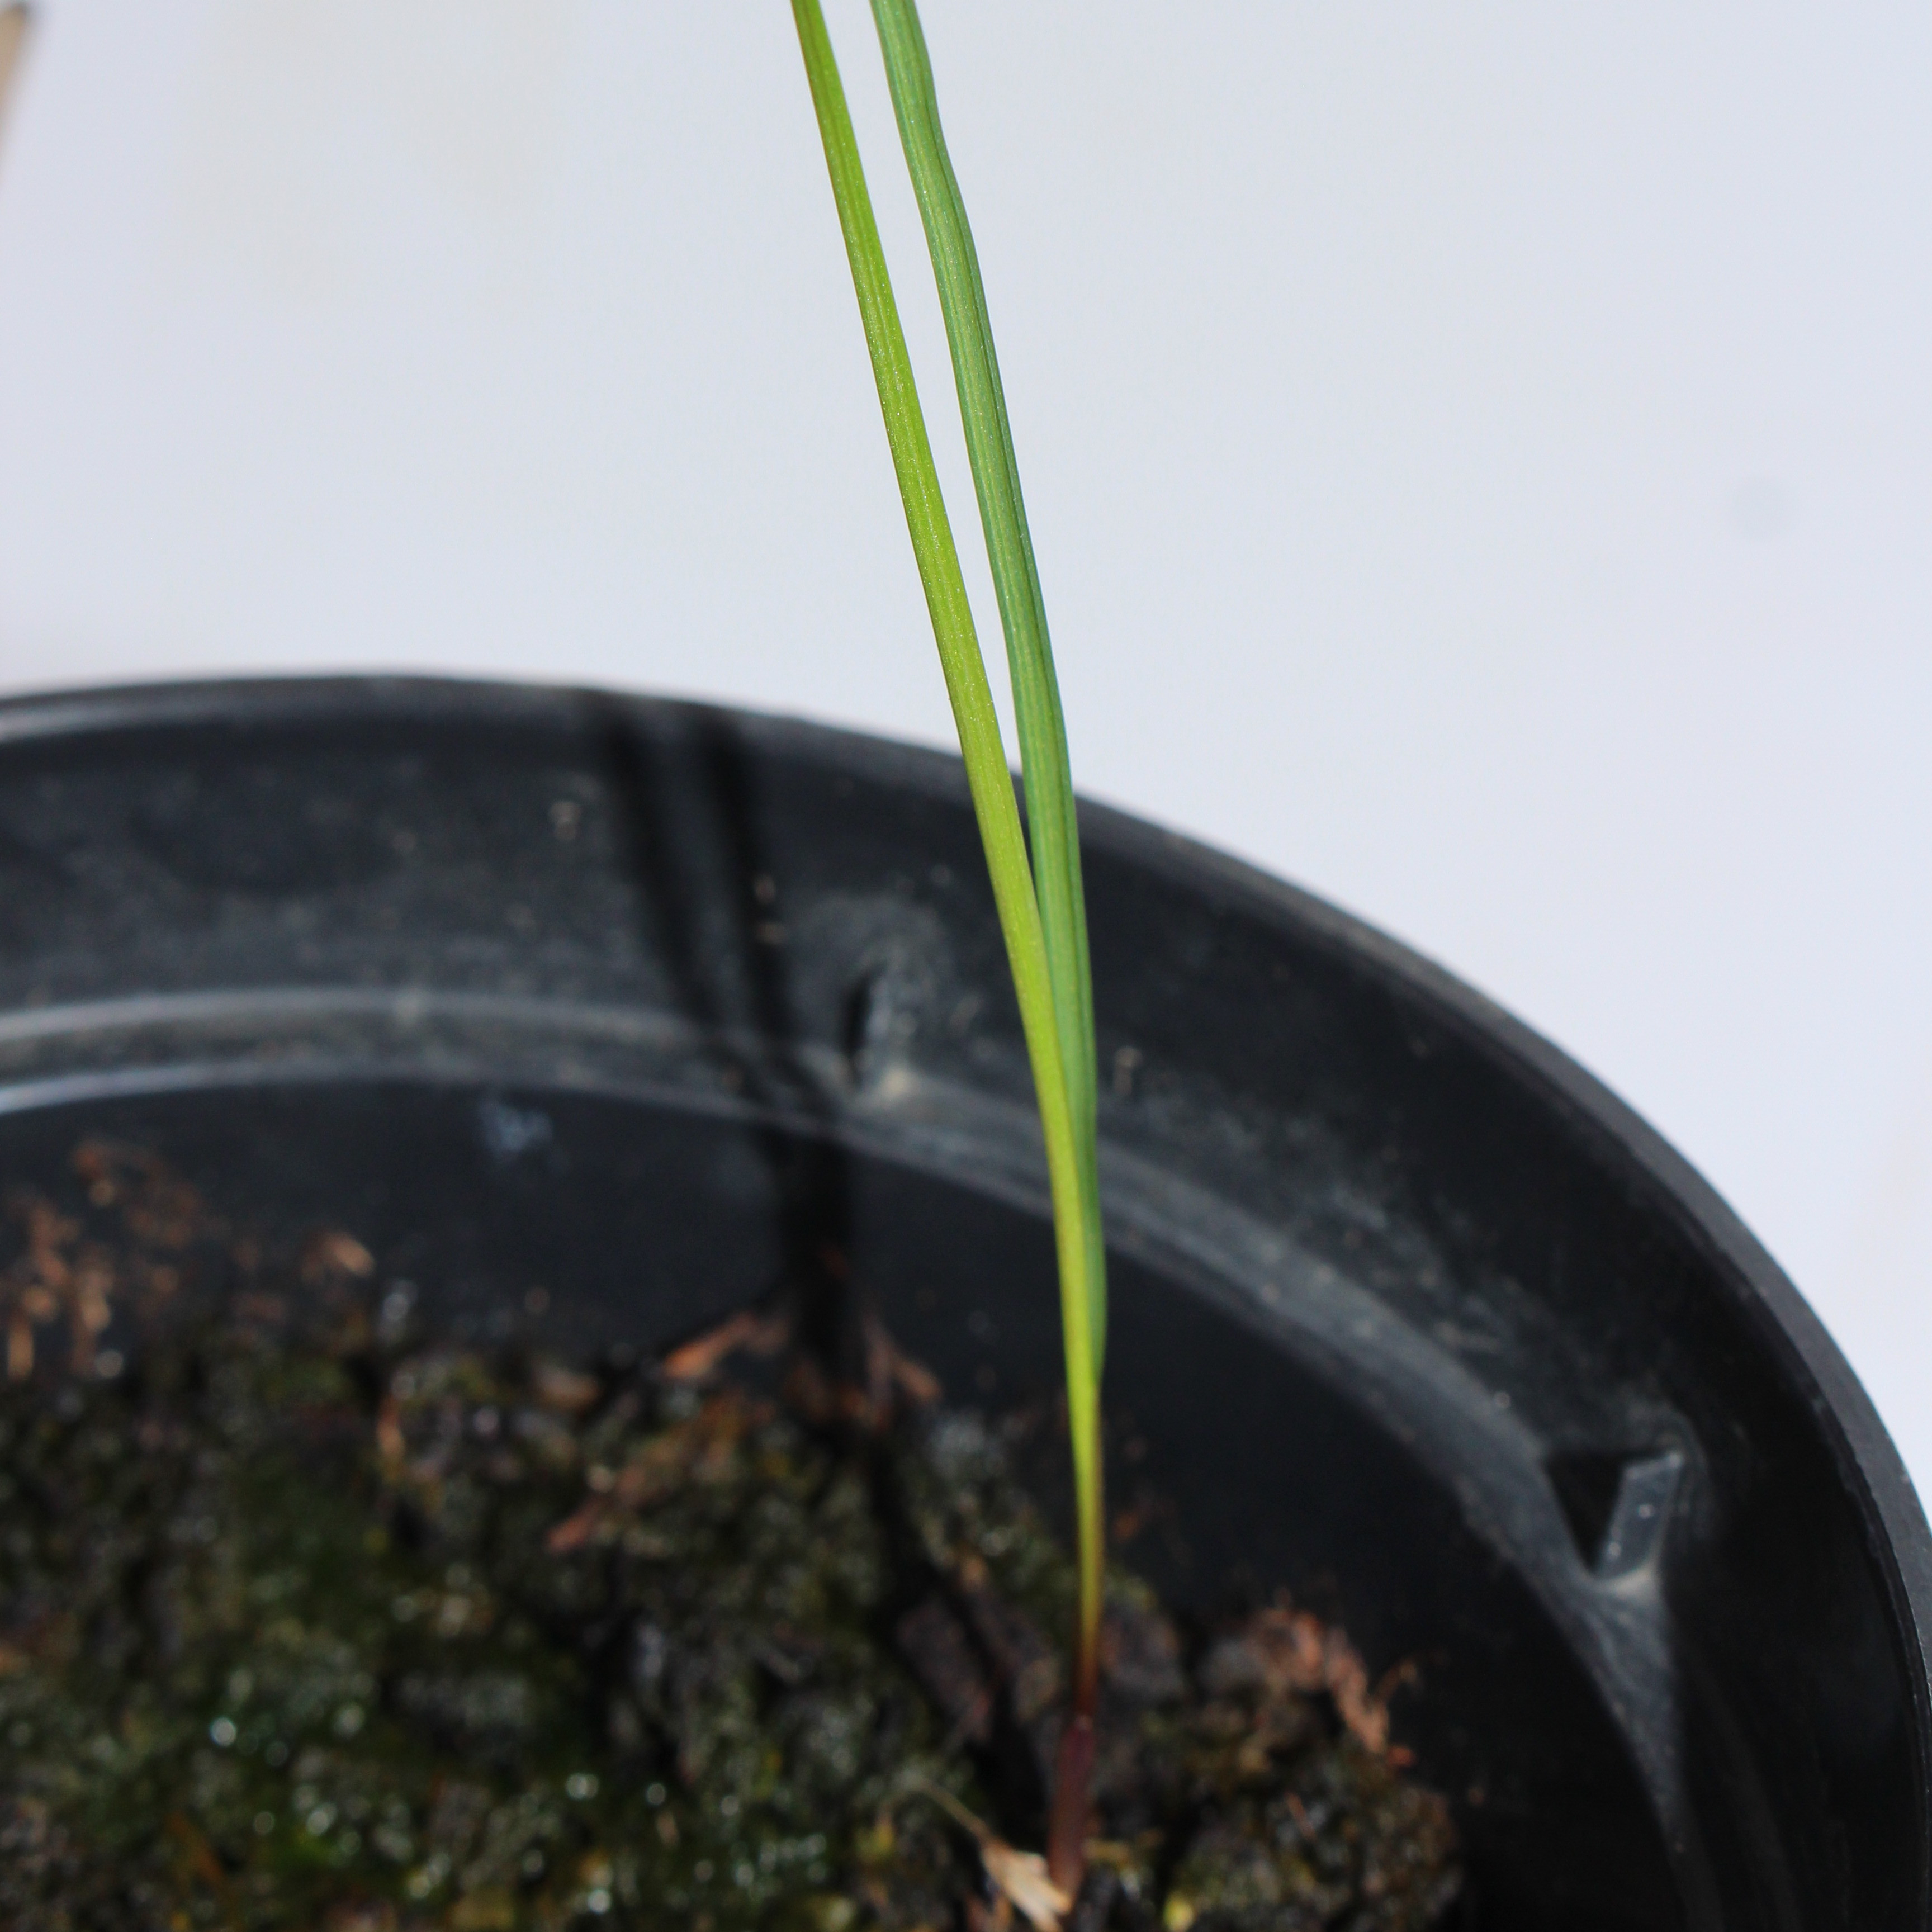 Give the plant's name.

Lolium multiflorum
